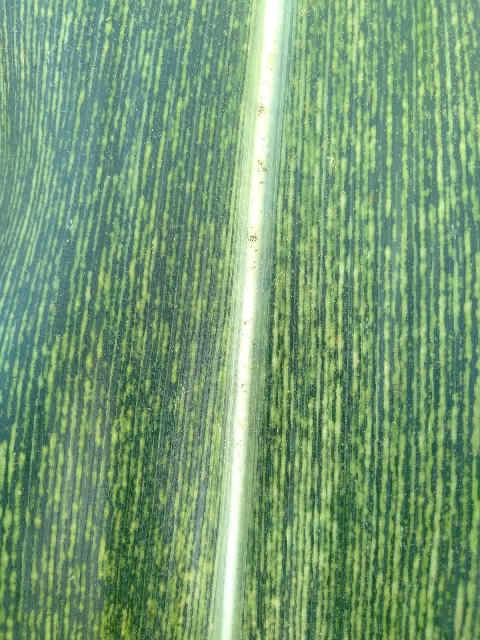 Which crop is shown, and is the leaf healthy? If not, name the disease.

maize, maize streak virus
